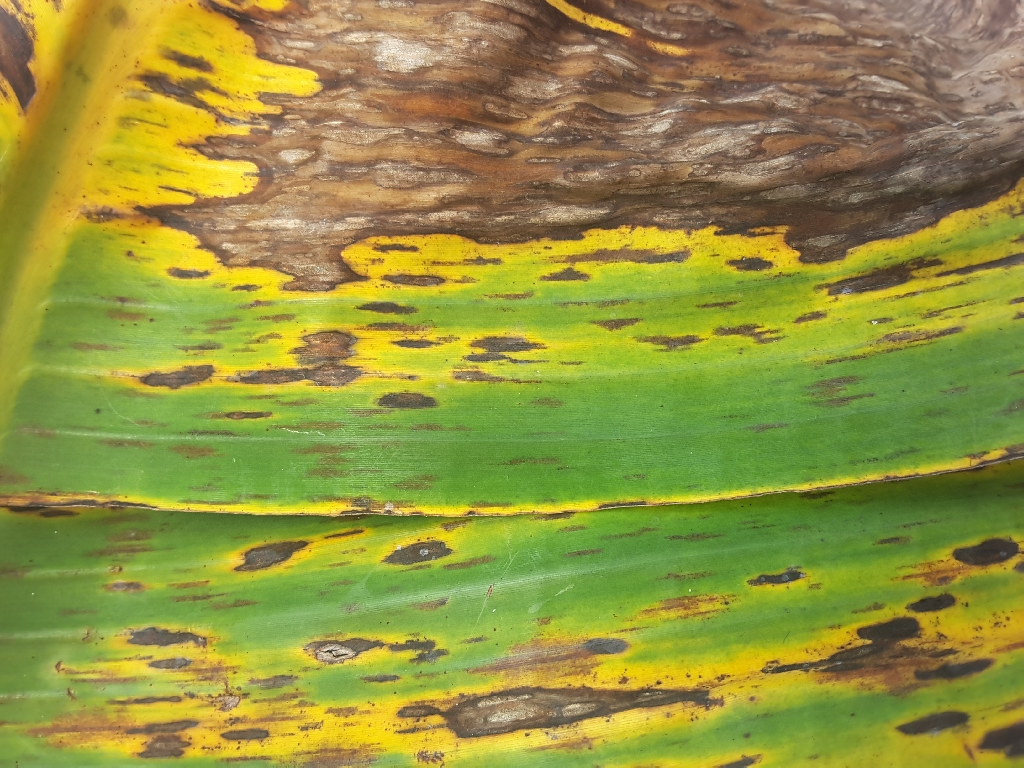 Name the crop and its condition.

banana, black sigatoka
